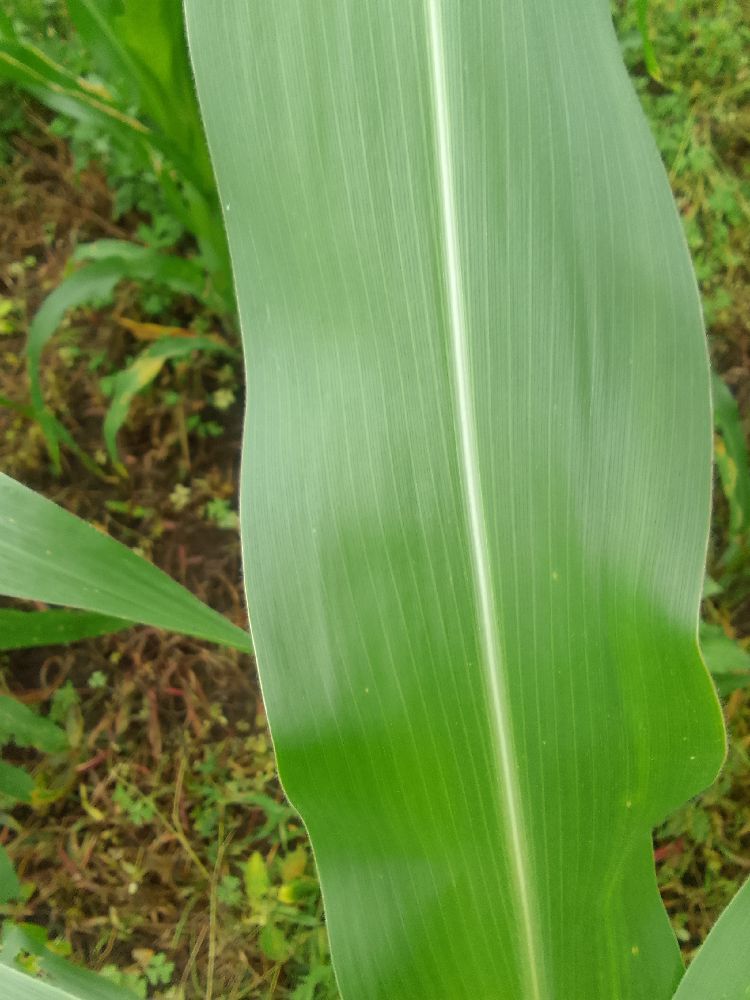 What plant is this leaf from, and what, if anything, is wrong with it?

maize, healthy
